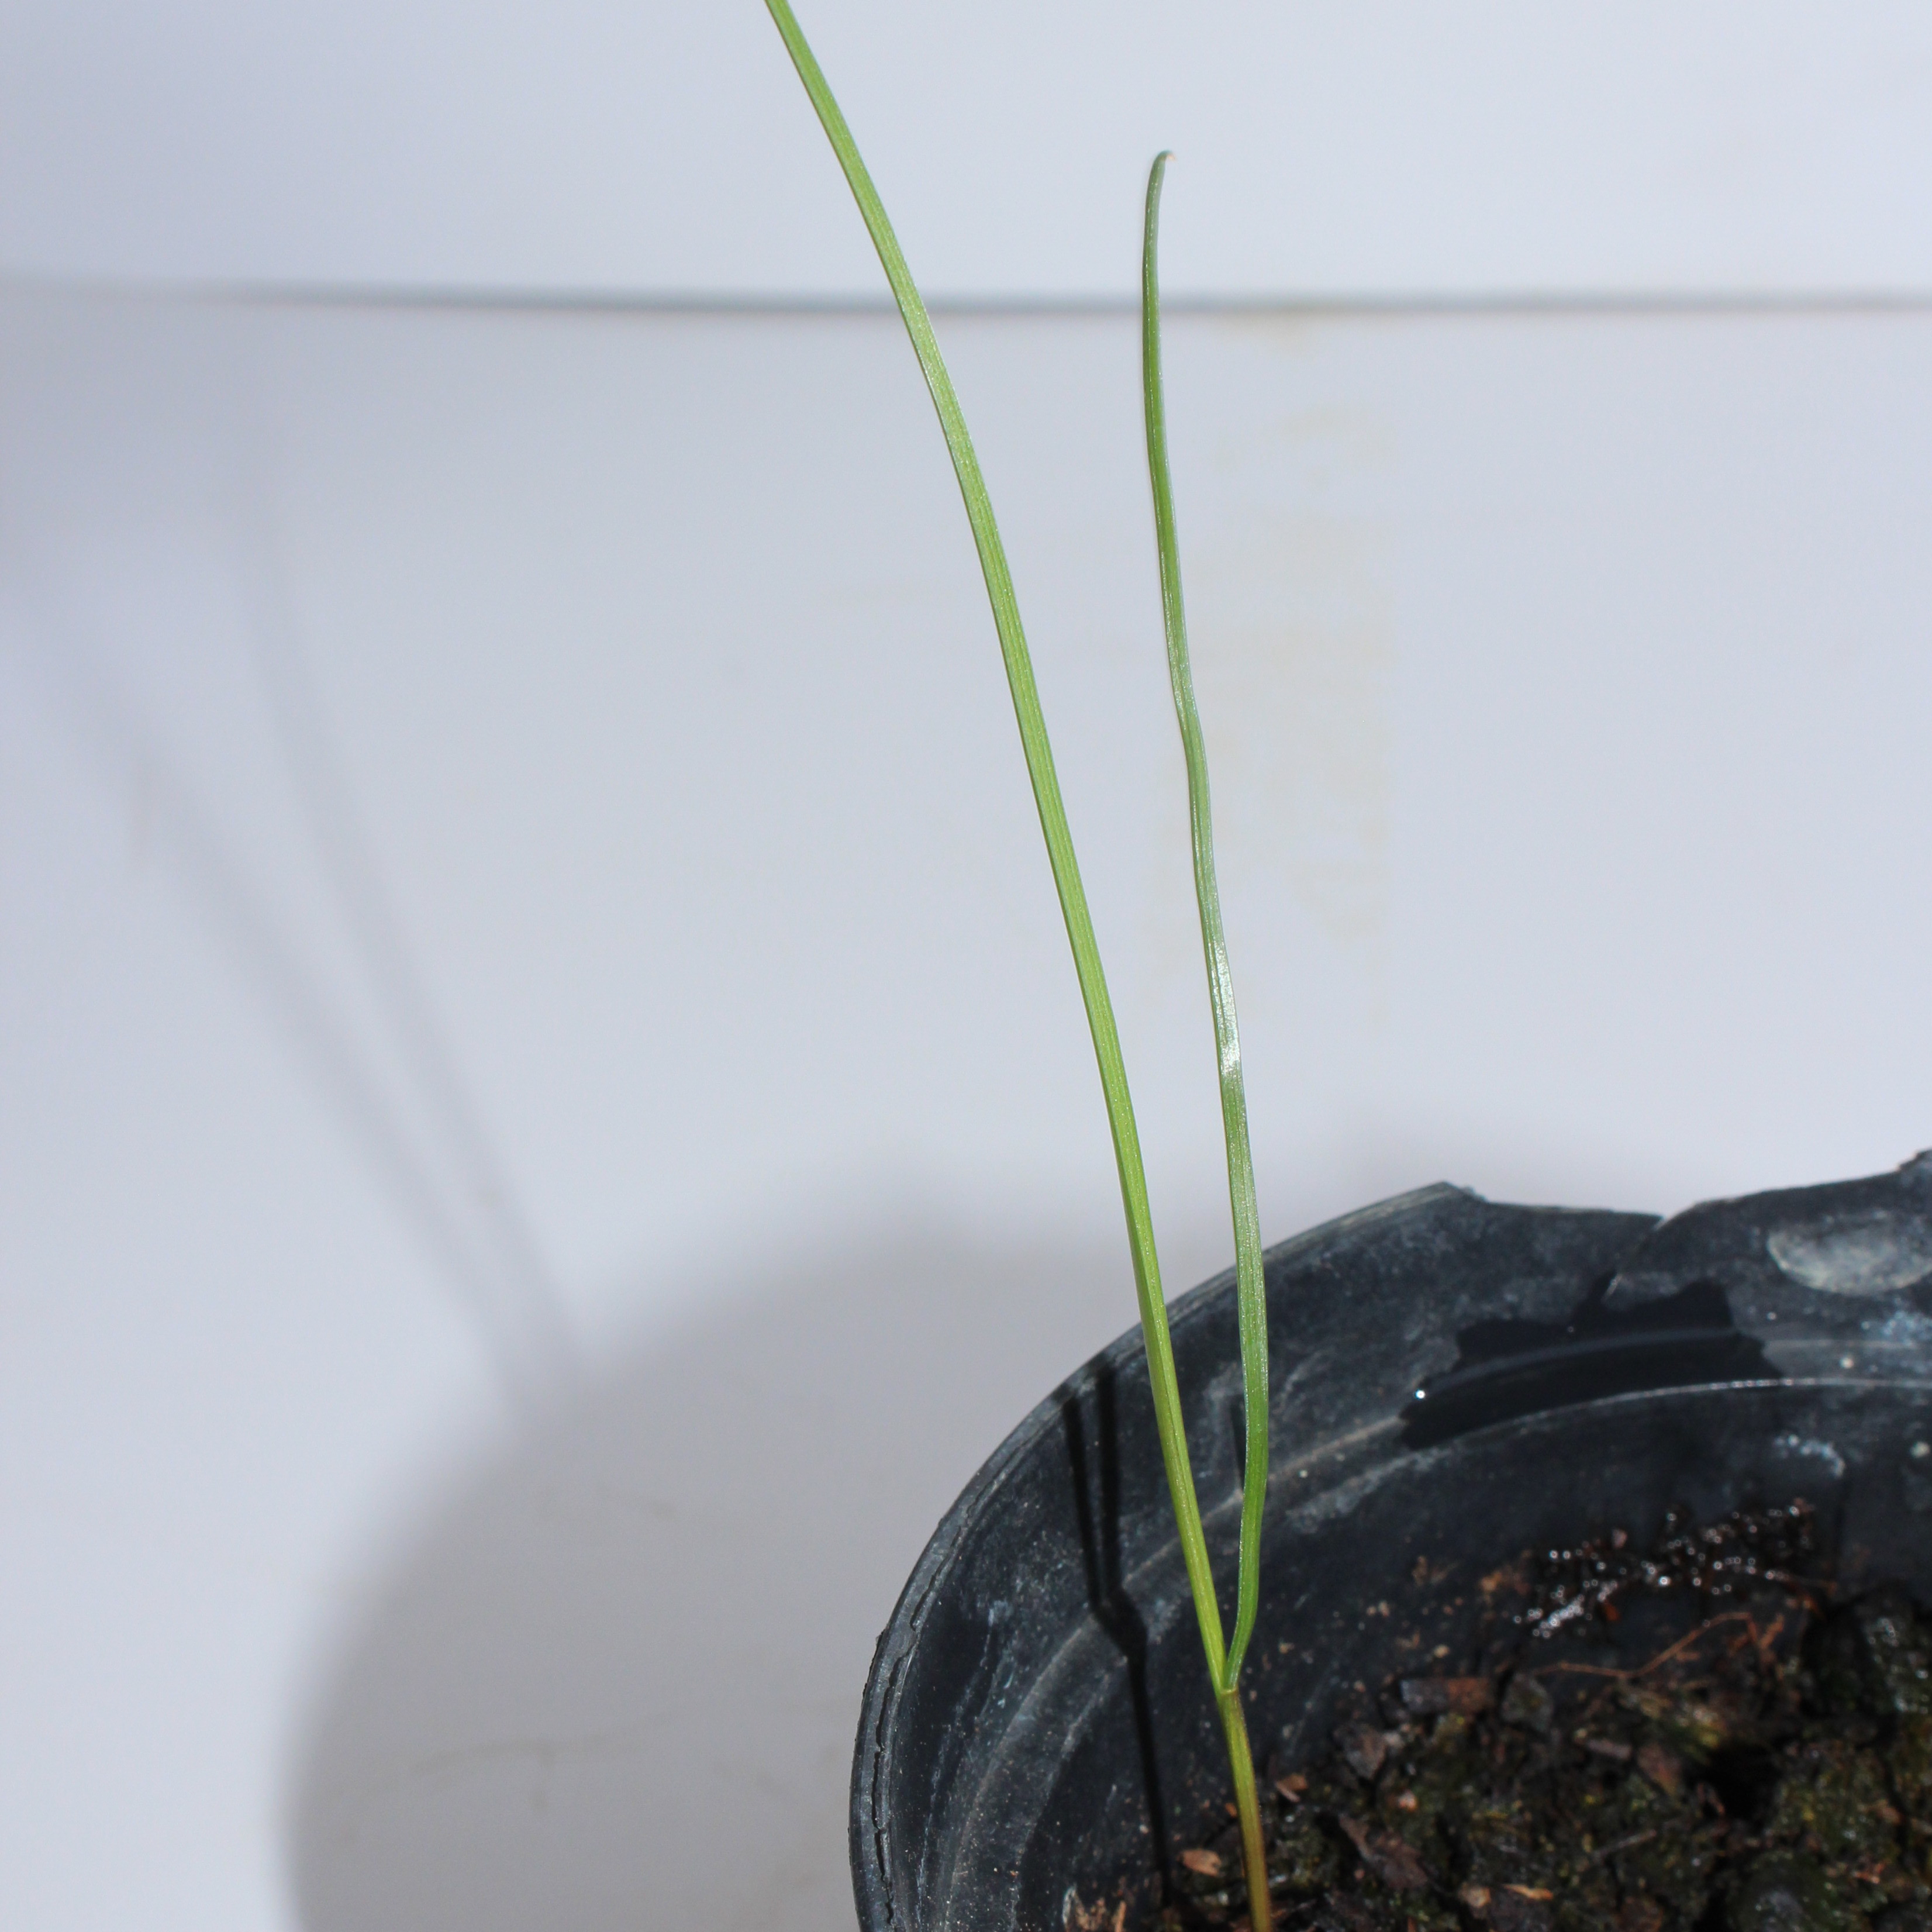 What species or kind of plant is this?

Lolium multiflorum
